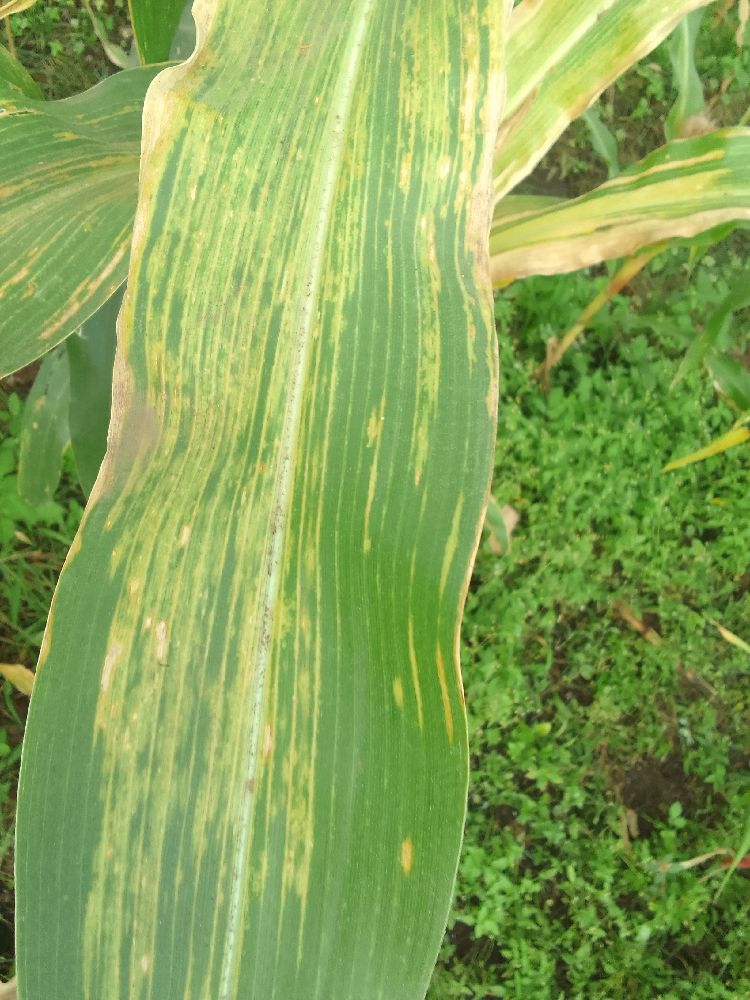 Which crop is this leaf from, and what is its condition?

maize, maize lethal necrosis
